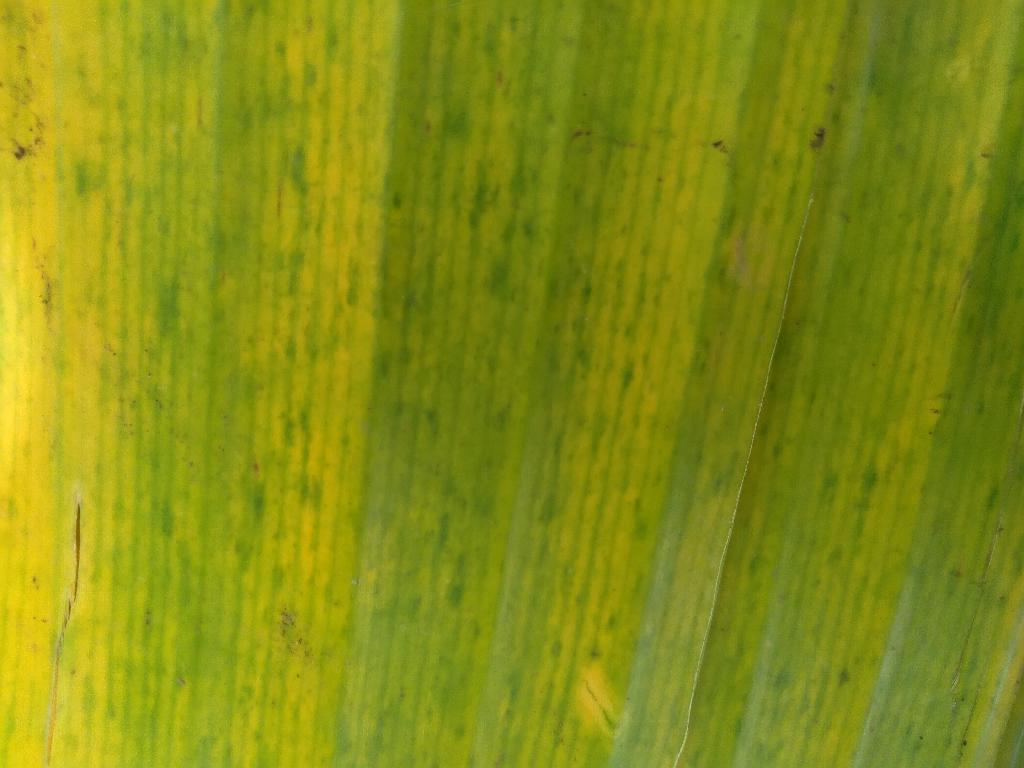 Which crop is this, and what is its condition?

banana, fusarium wilt race 1
